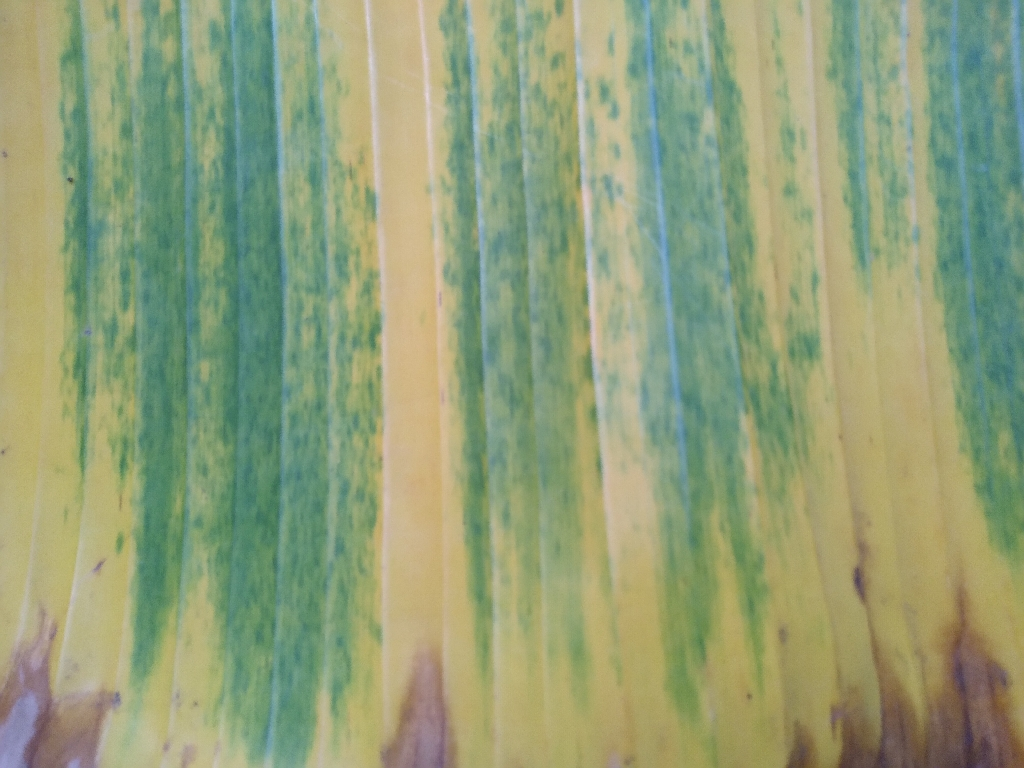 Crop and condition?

banana, fusarium wilt race 1
